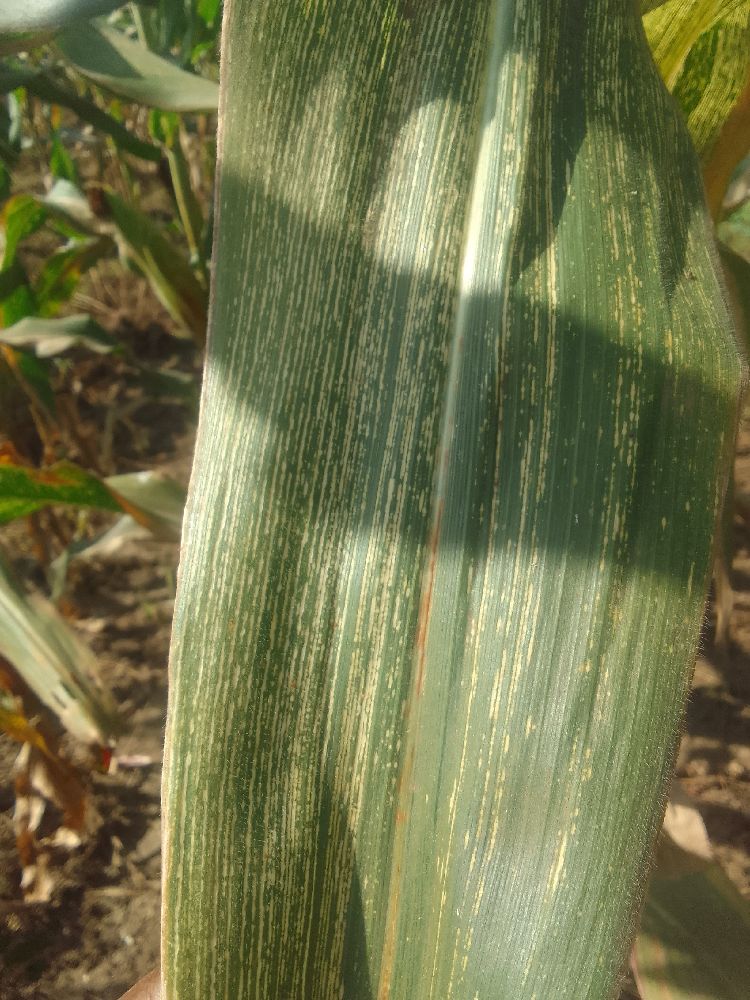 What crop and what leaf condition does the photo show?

maize, maize streak virus
